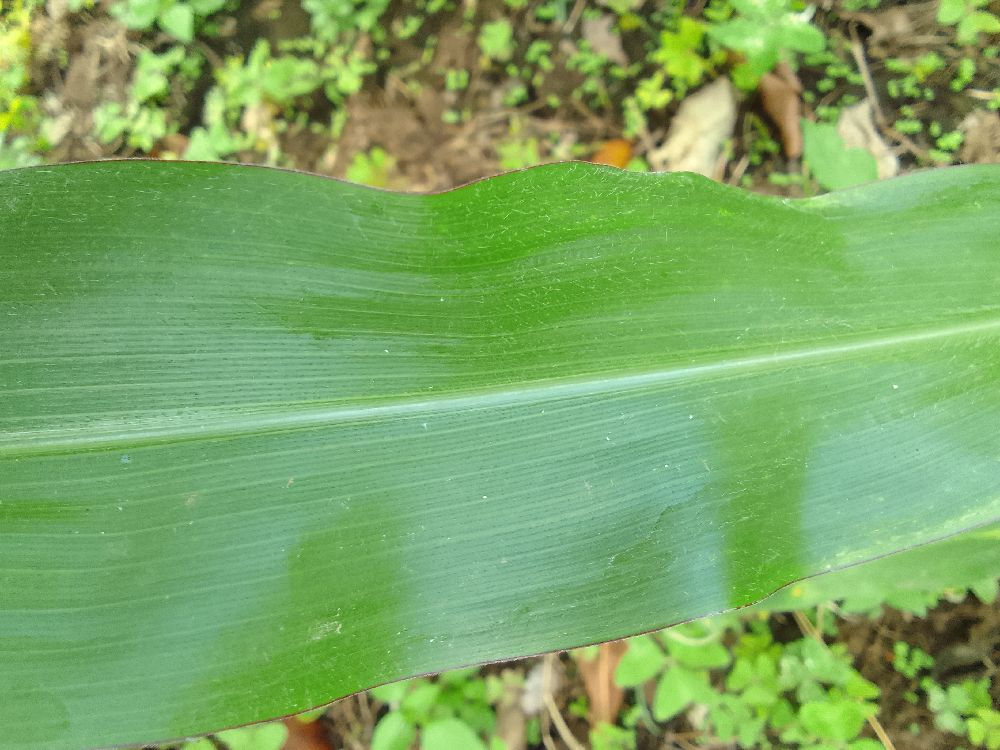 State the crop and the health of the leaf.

maize, healthy
